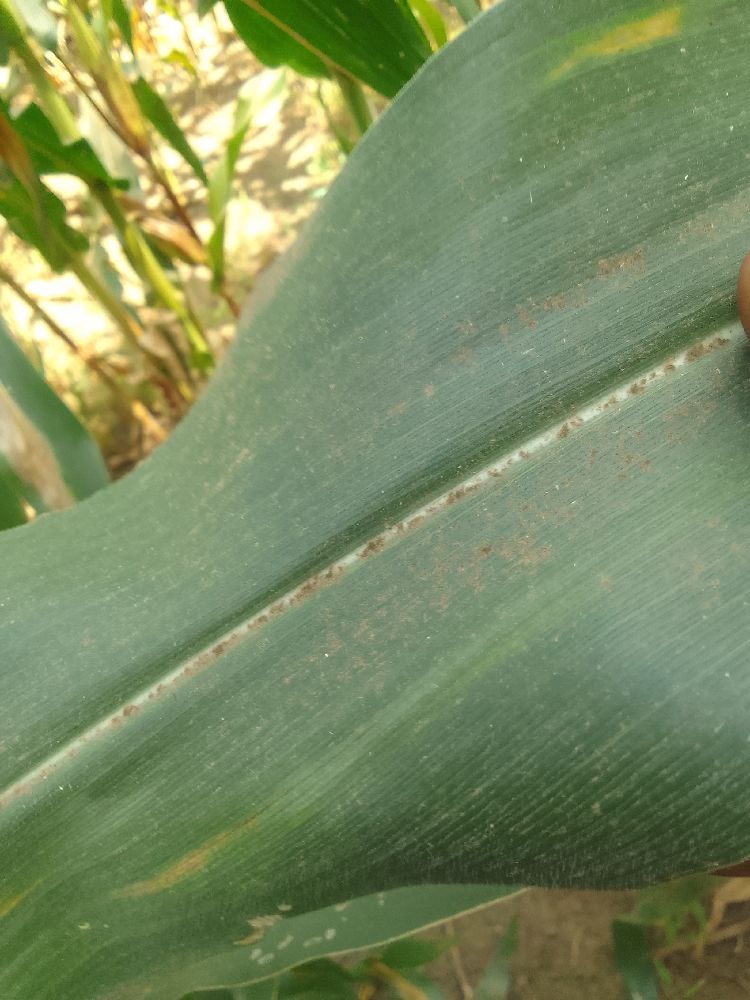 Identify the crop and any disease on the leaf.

maize, healthy
